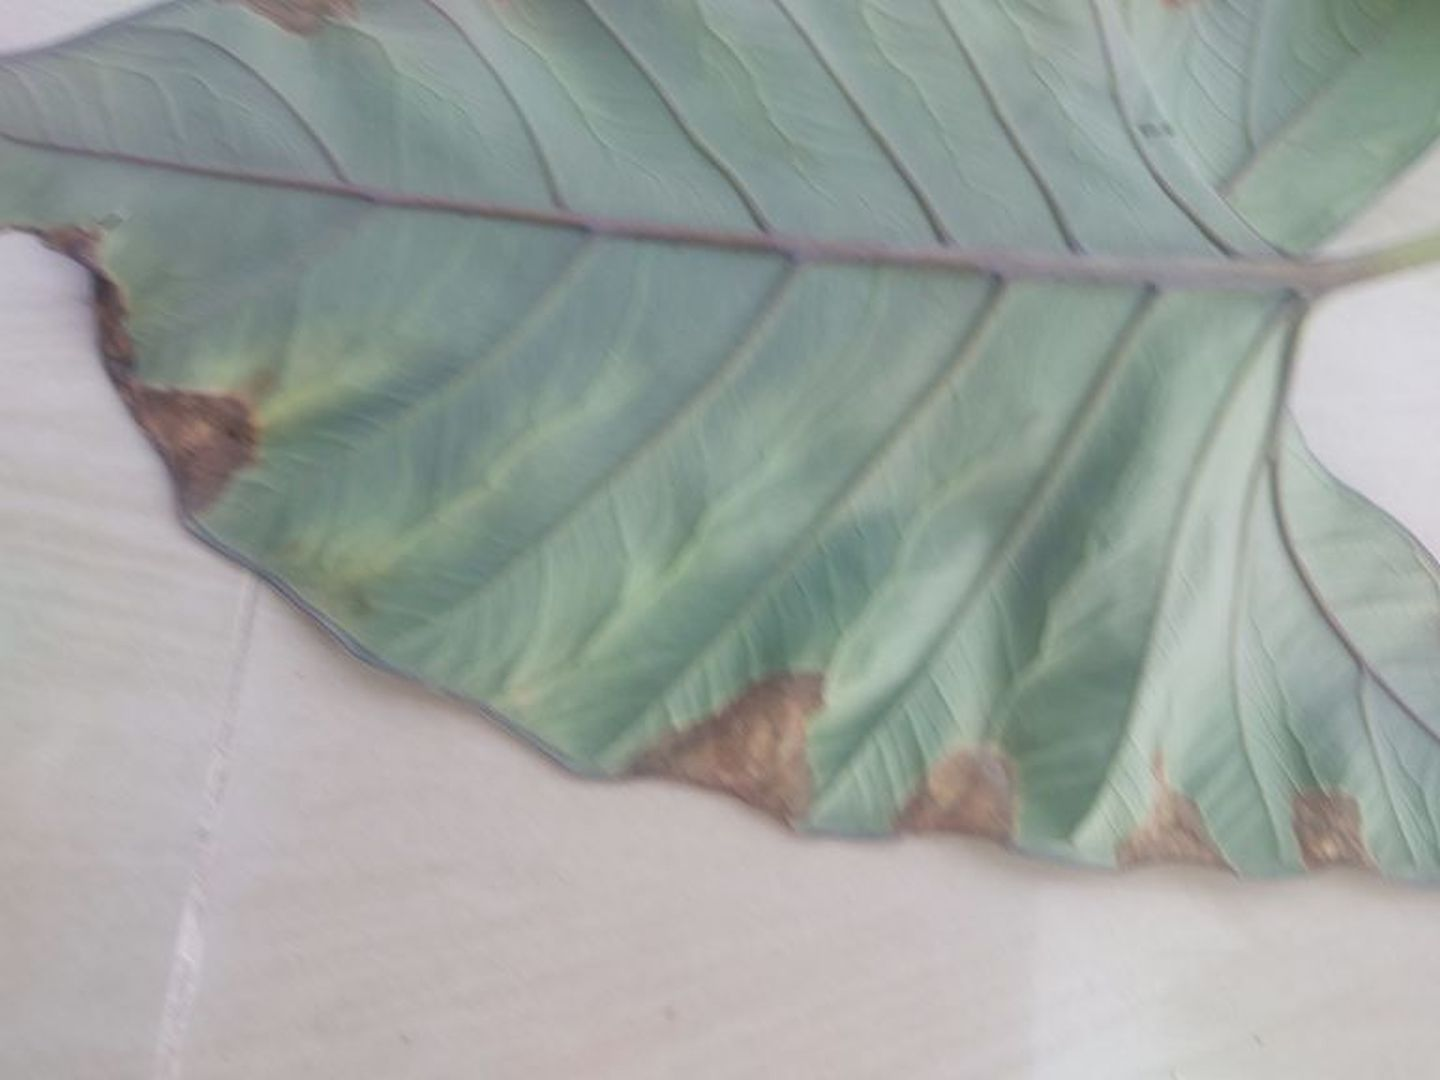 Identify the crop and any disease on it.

taro, leaf blight
